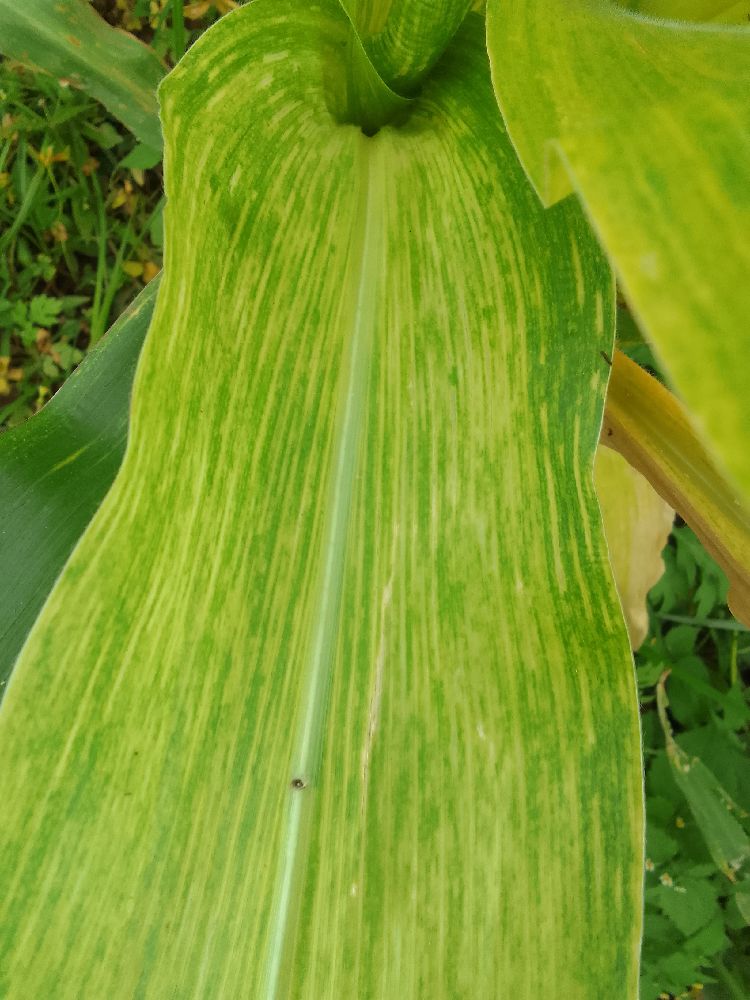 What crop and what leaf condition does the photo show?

maize, maize lethal necrosis
